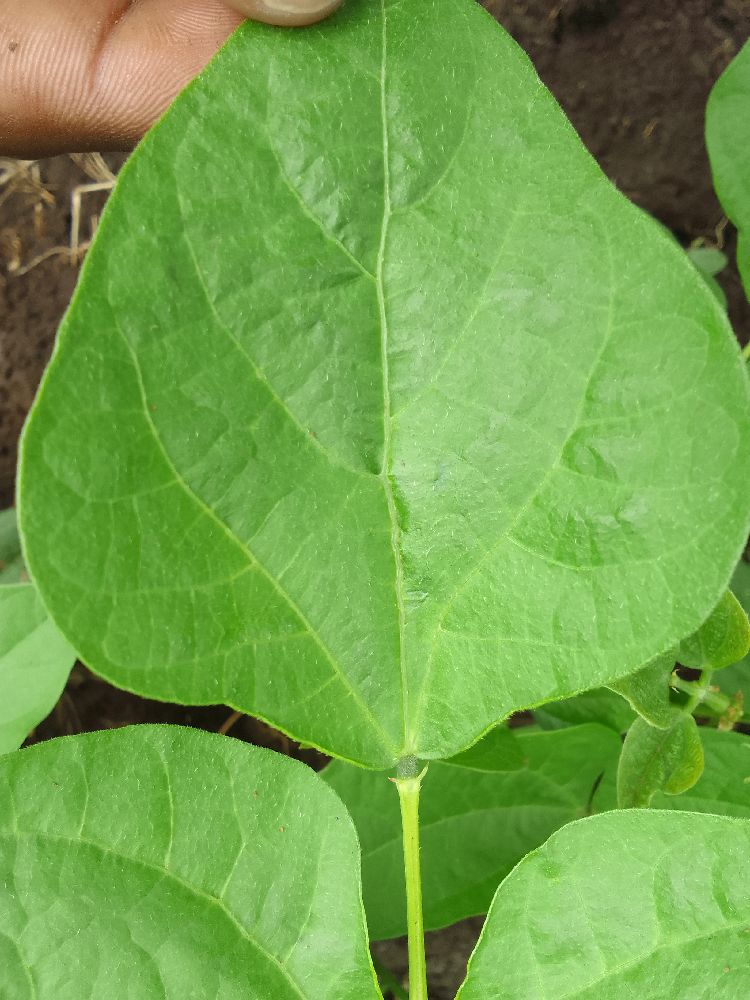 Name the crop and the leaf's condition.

common bean, healthy
